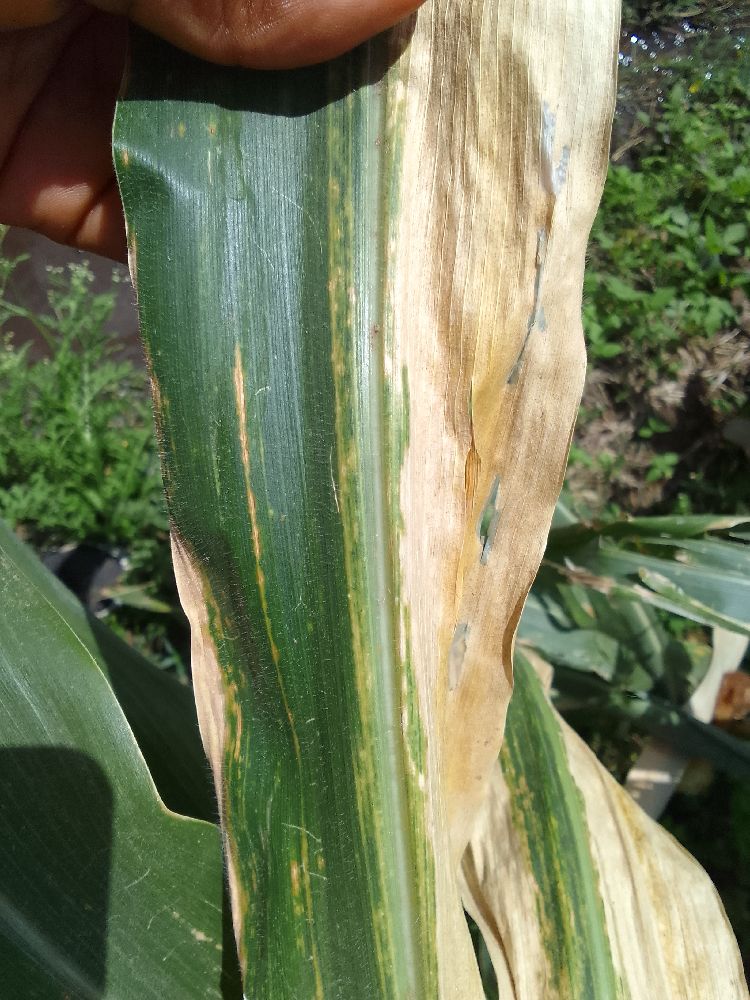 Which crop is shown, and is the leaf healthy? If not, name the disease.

maize, maize lethal necrosis
